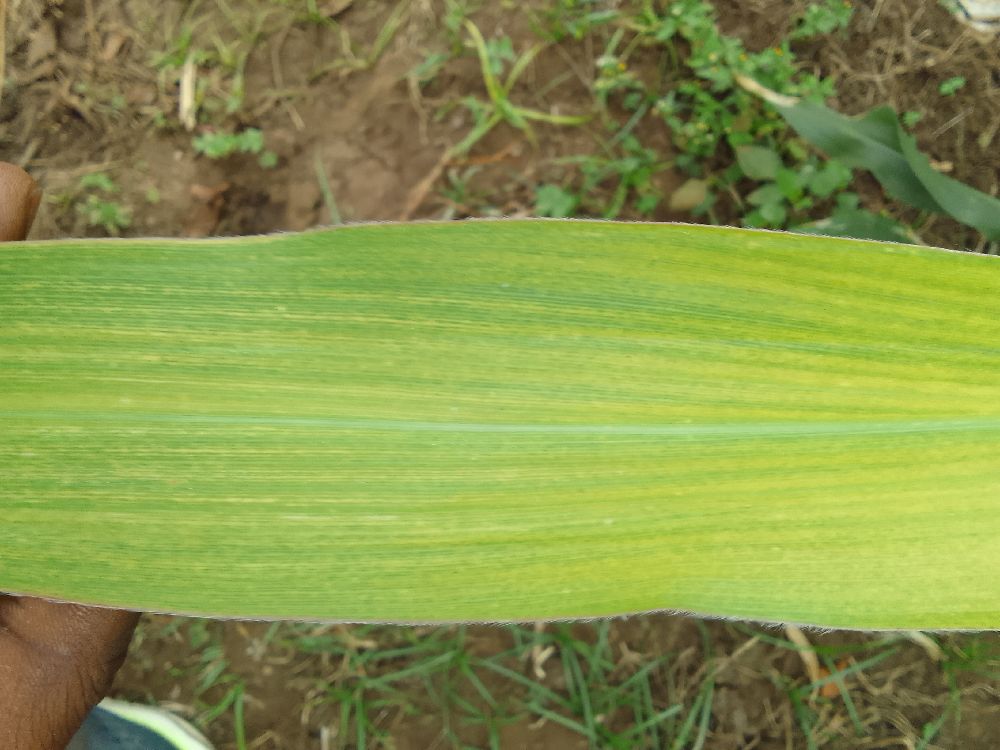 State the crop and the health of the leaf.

maize, maize lethal necrosis
